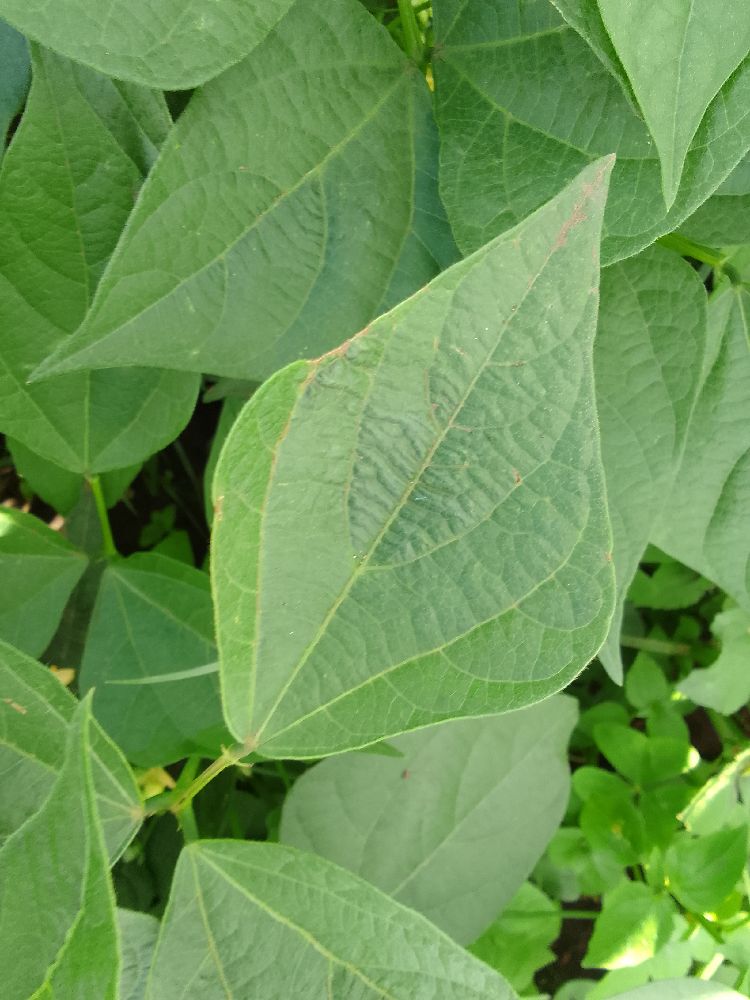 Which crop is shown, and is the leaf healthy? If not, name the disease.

common bean, healthy
